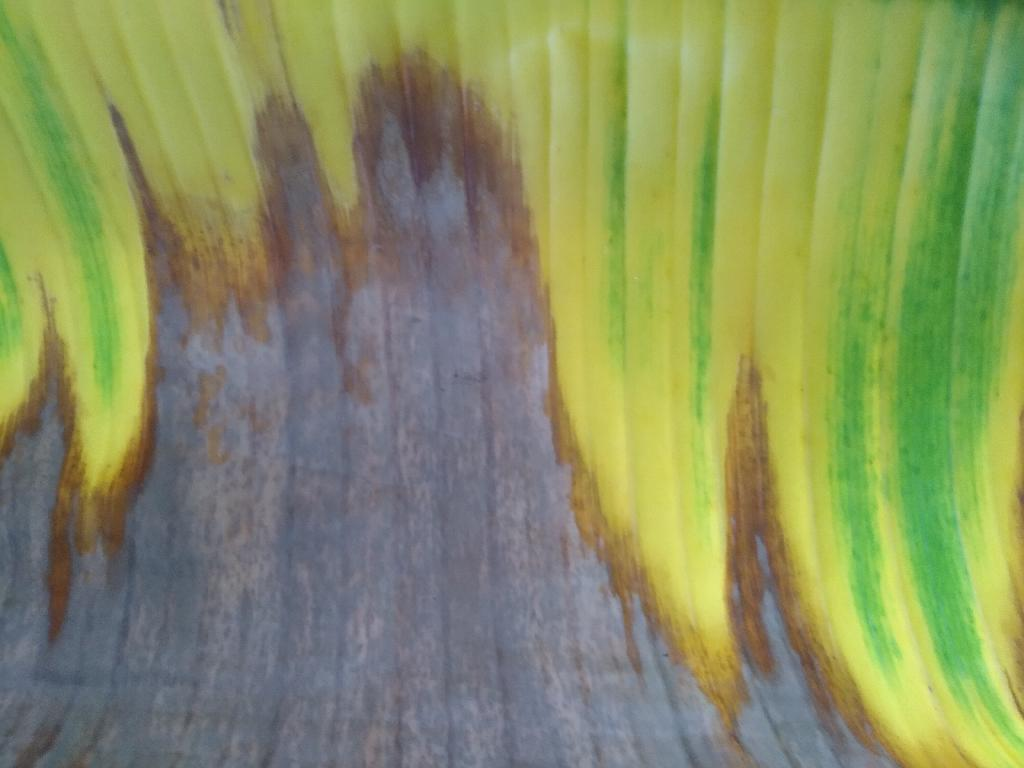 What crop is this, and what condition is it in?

banana, fusarium wilt race 1
